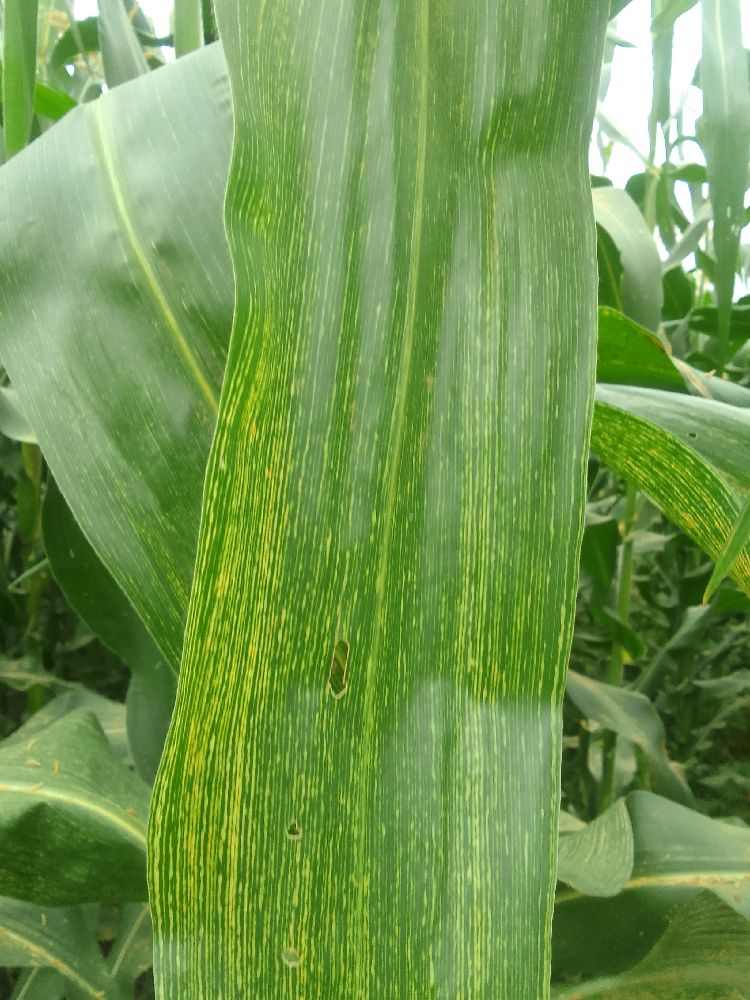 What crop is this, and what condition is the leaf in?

maize, maize streak virus
